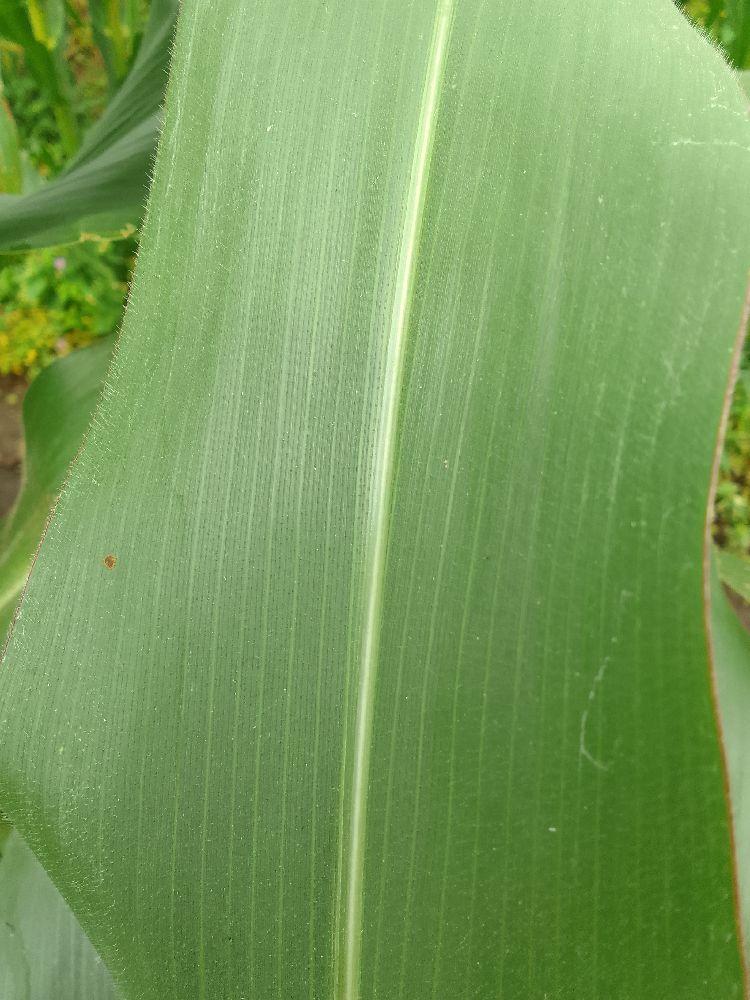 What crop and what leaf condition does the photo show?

maize, healthy
